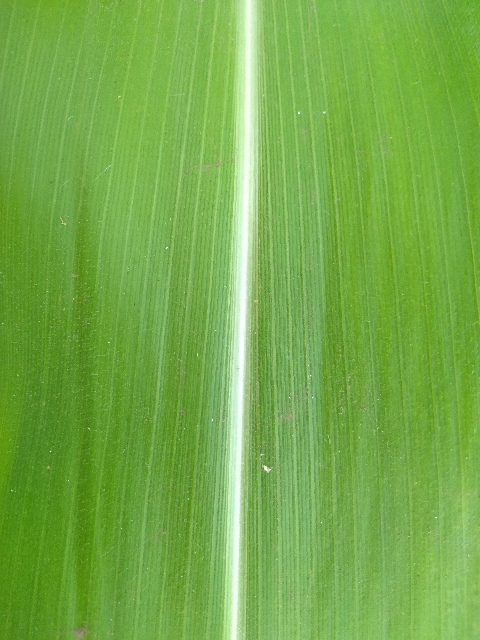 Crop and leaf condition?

maize, healthy
